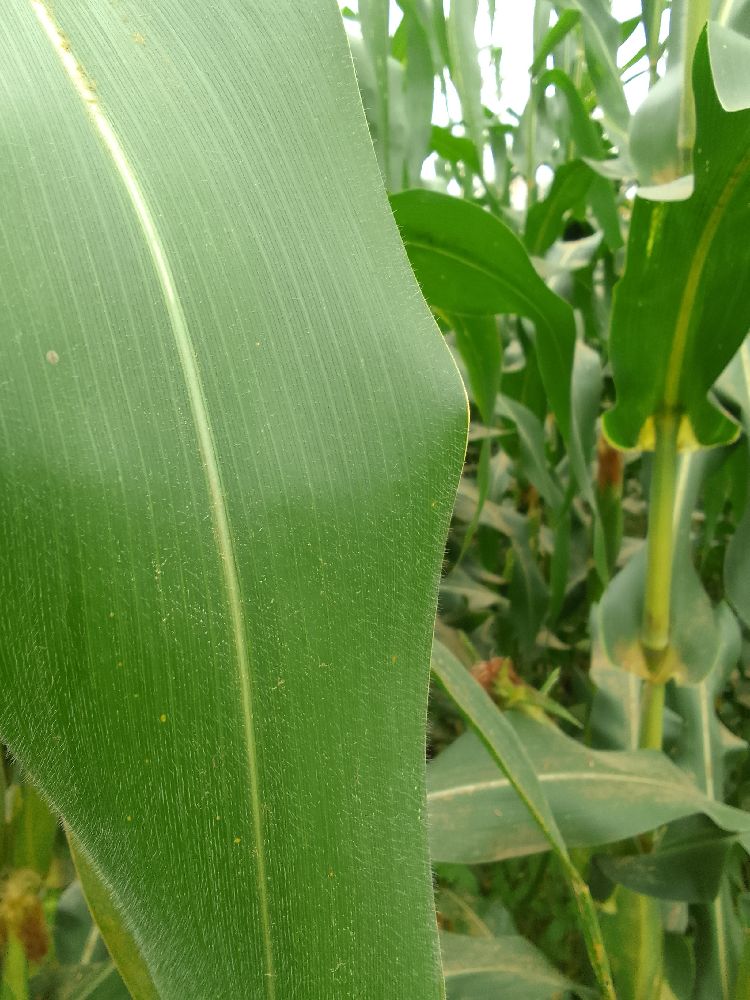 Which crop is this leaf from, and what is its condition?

maize, healthy
